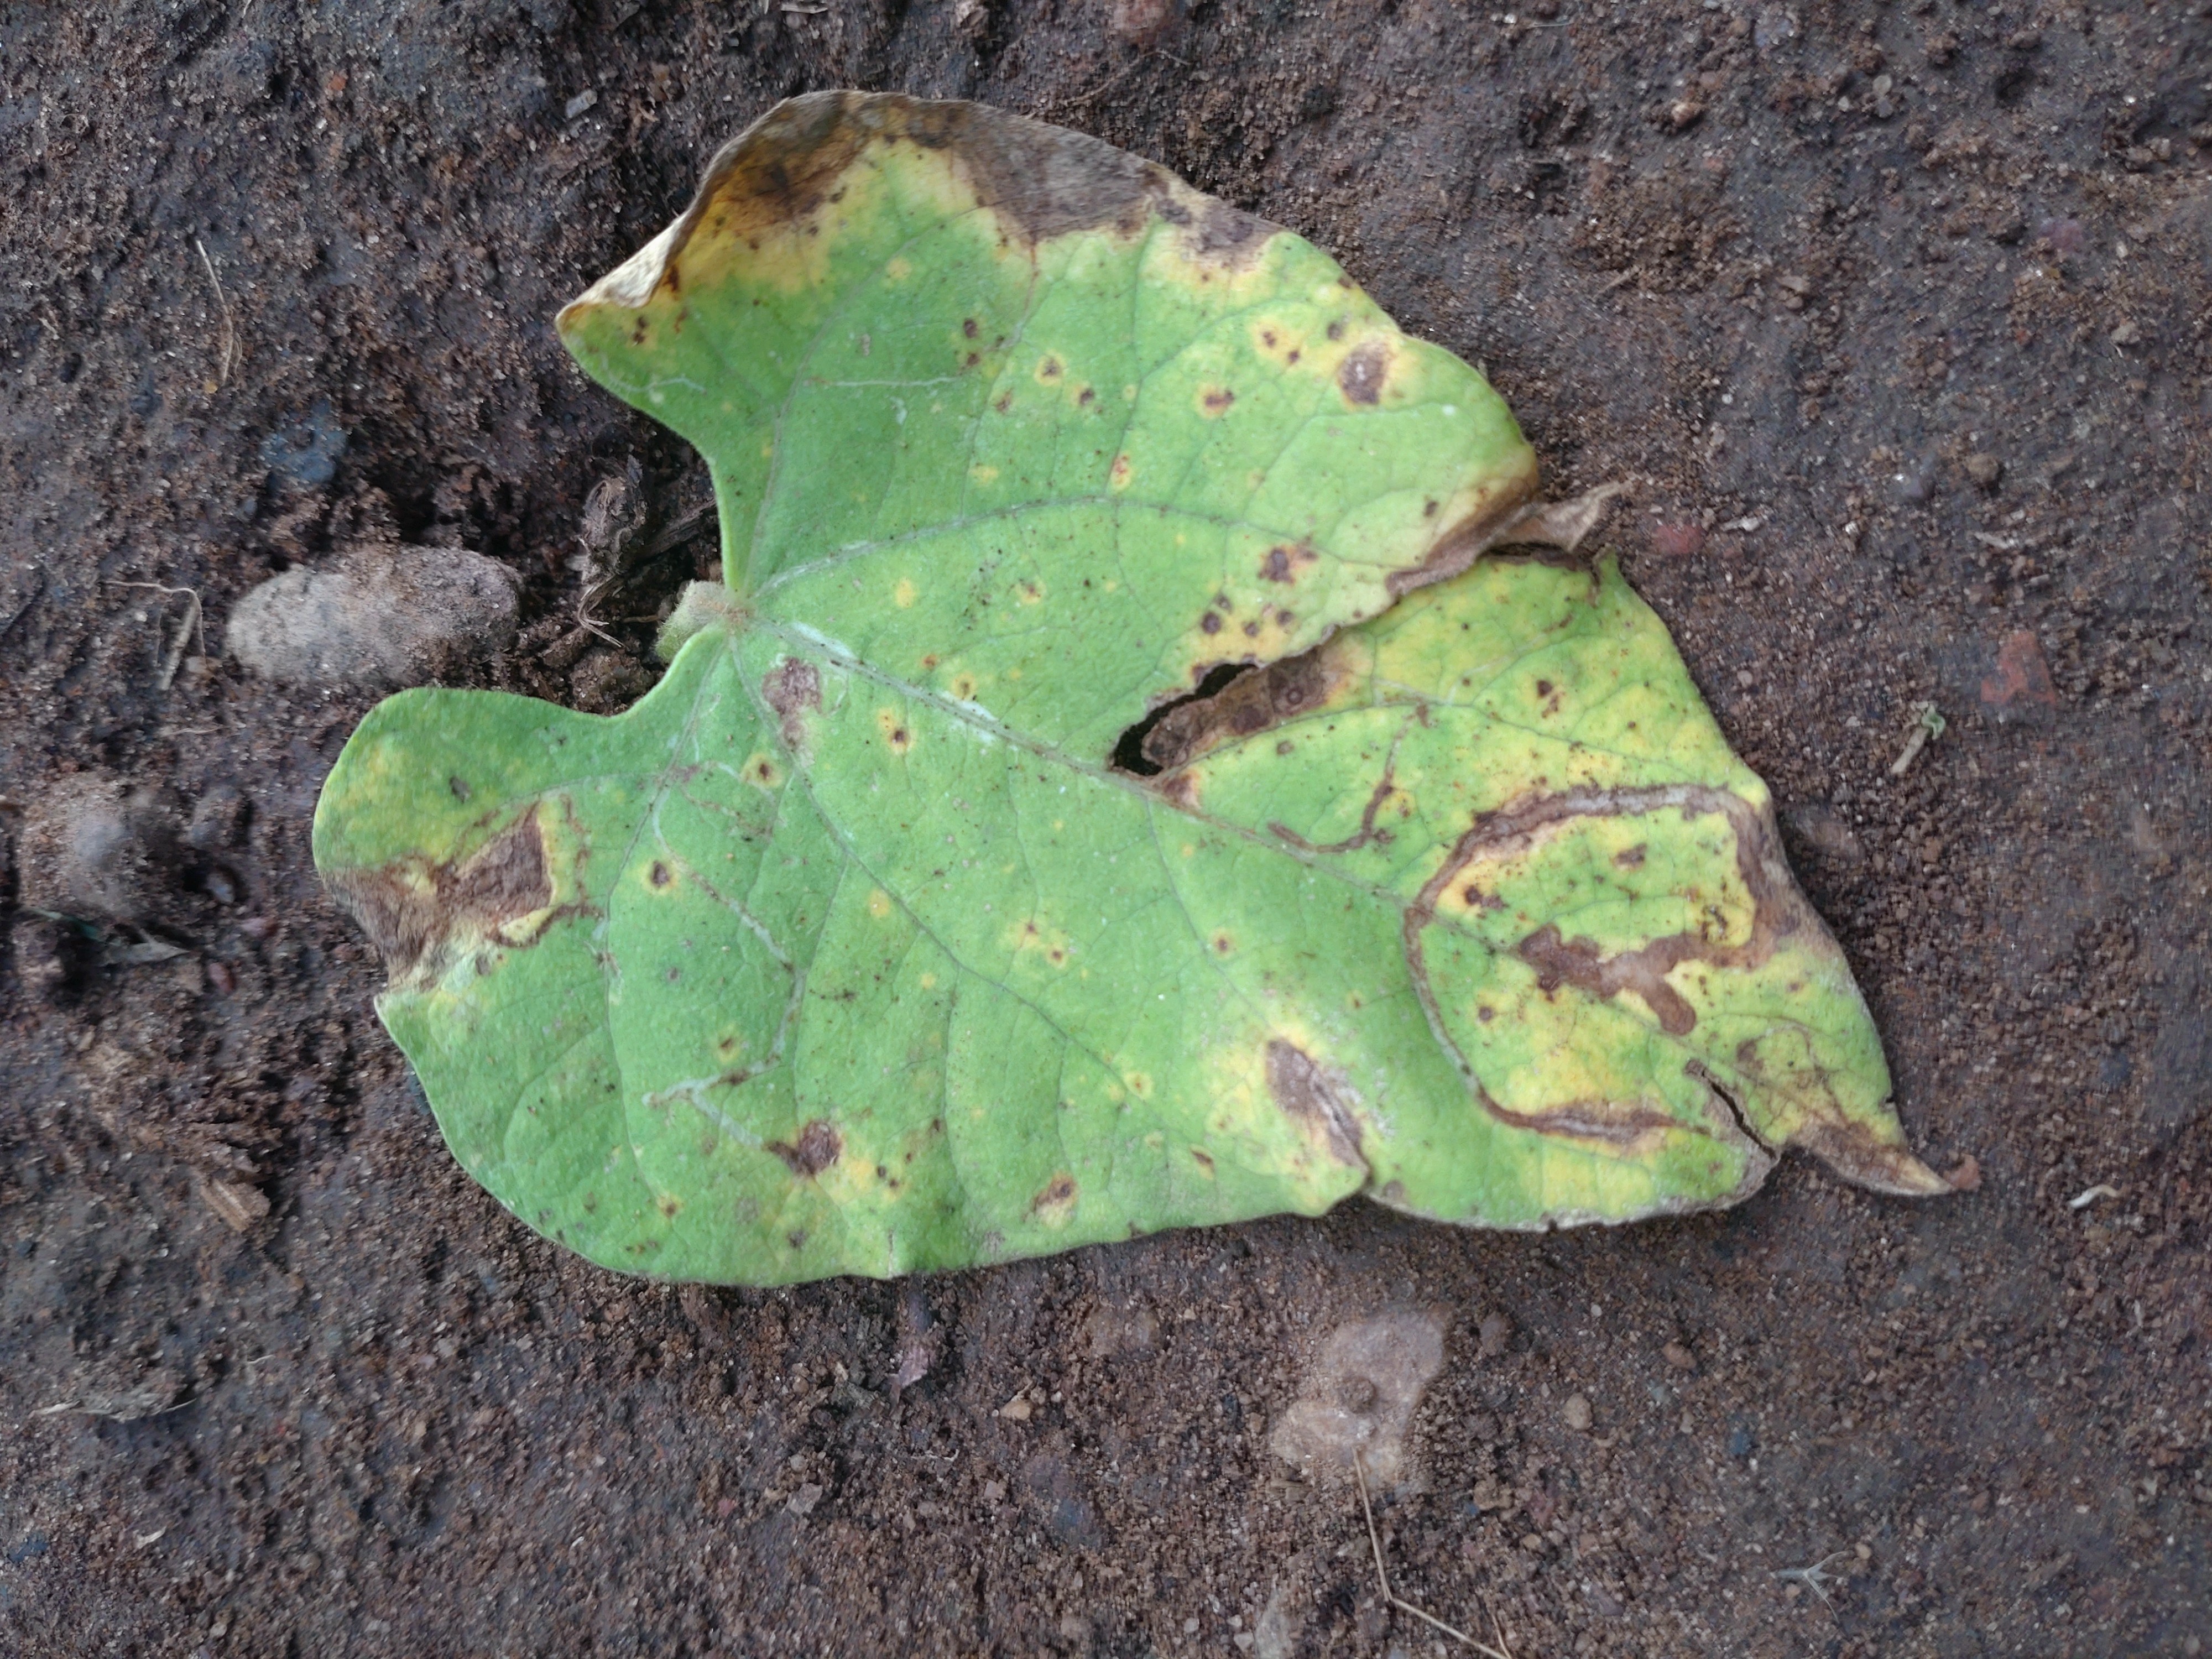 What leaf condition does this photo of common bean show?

anthracnose
